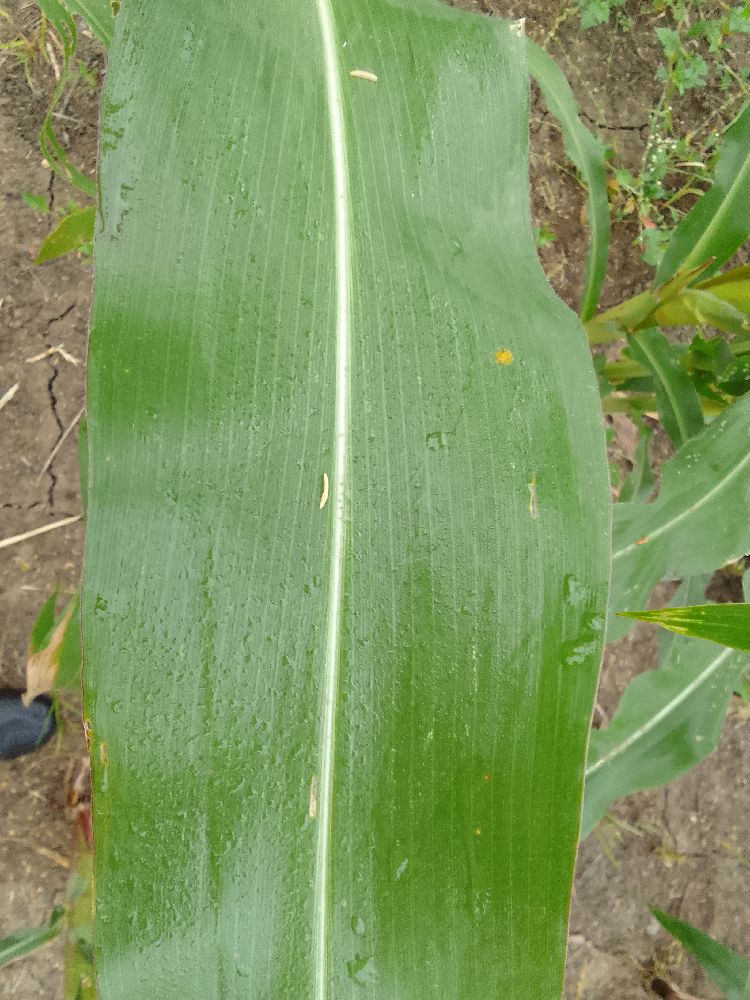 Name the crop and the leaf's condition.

maize, healthy
